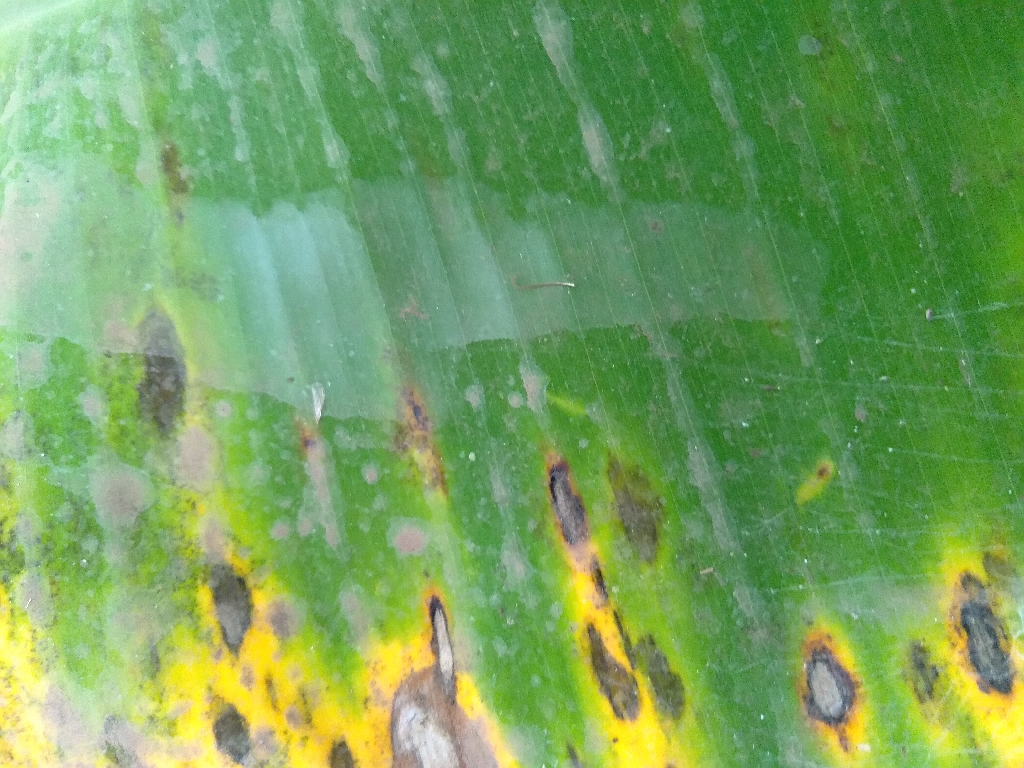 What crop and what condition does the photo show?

banana, black sigatoka
